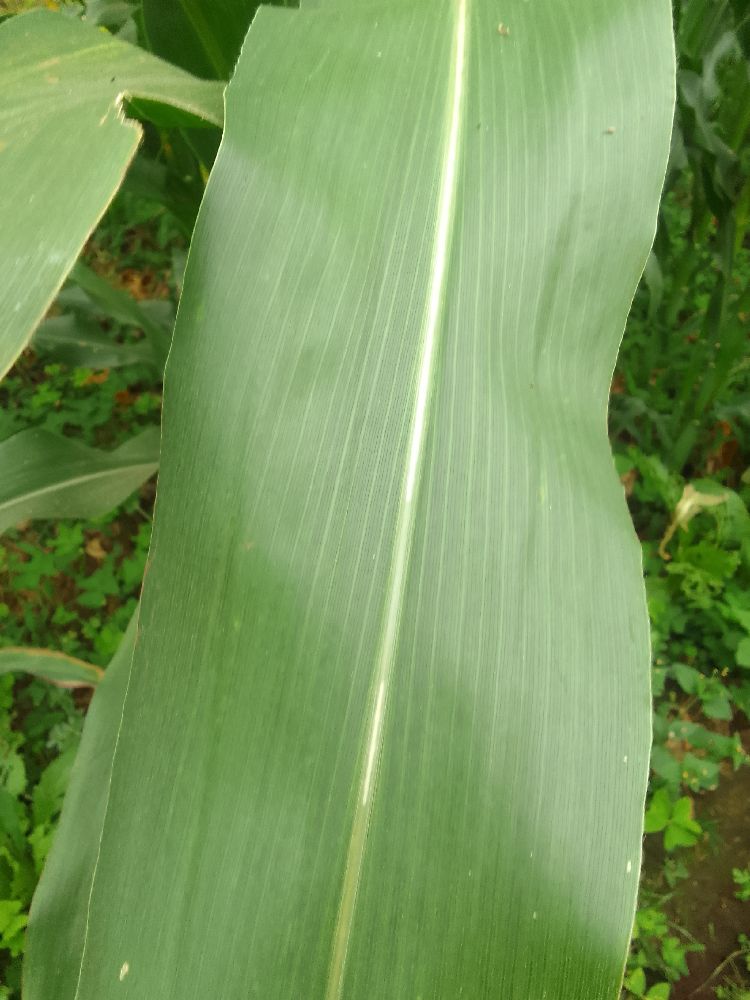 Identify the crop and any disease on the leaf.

maize, healthy
